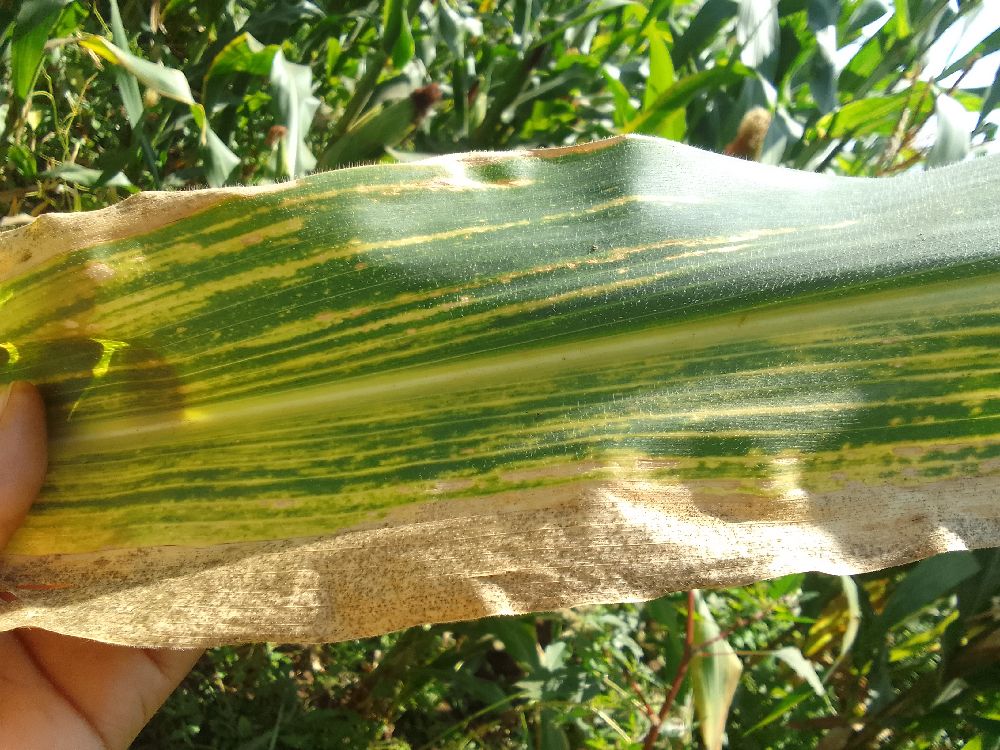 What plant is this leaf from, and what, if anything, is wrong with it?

maize, maize lethal necrosis
